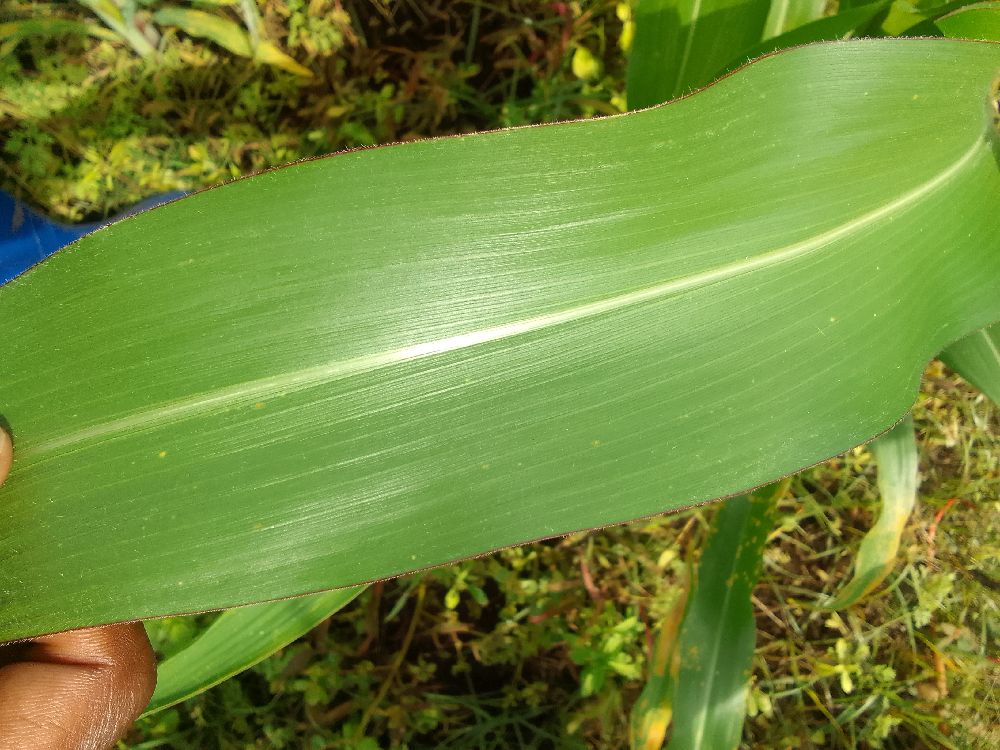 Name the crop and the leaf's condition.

maize, healthy
